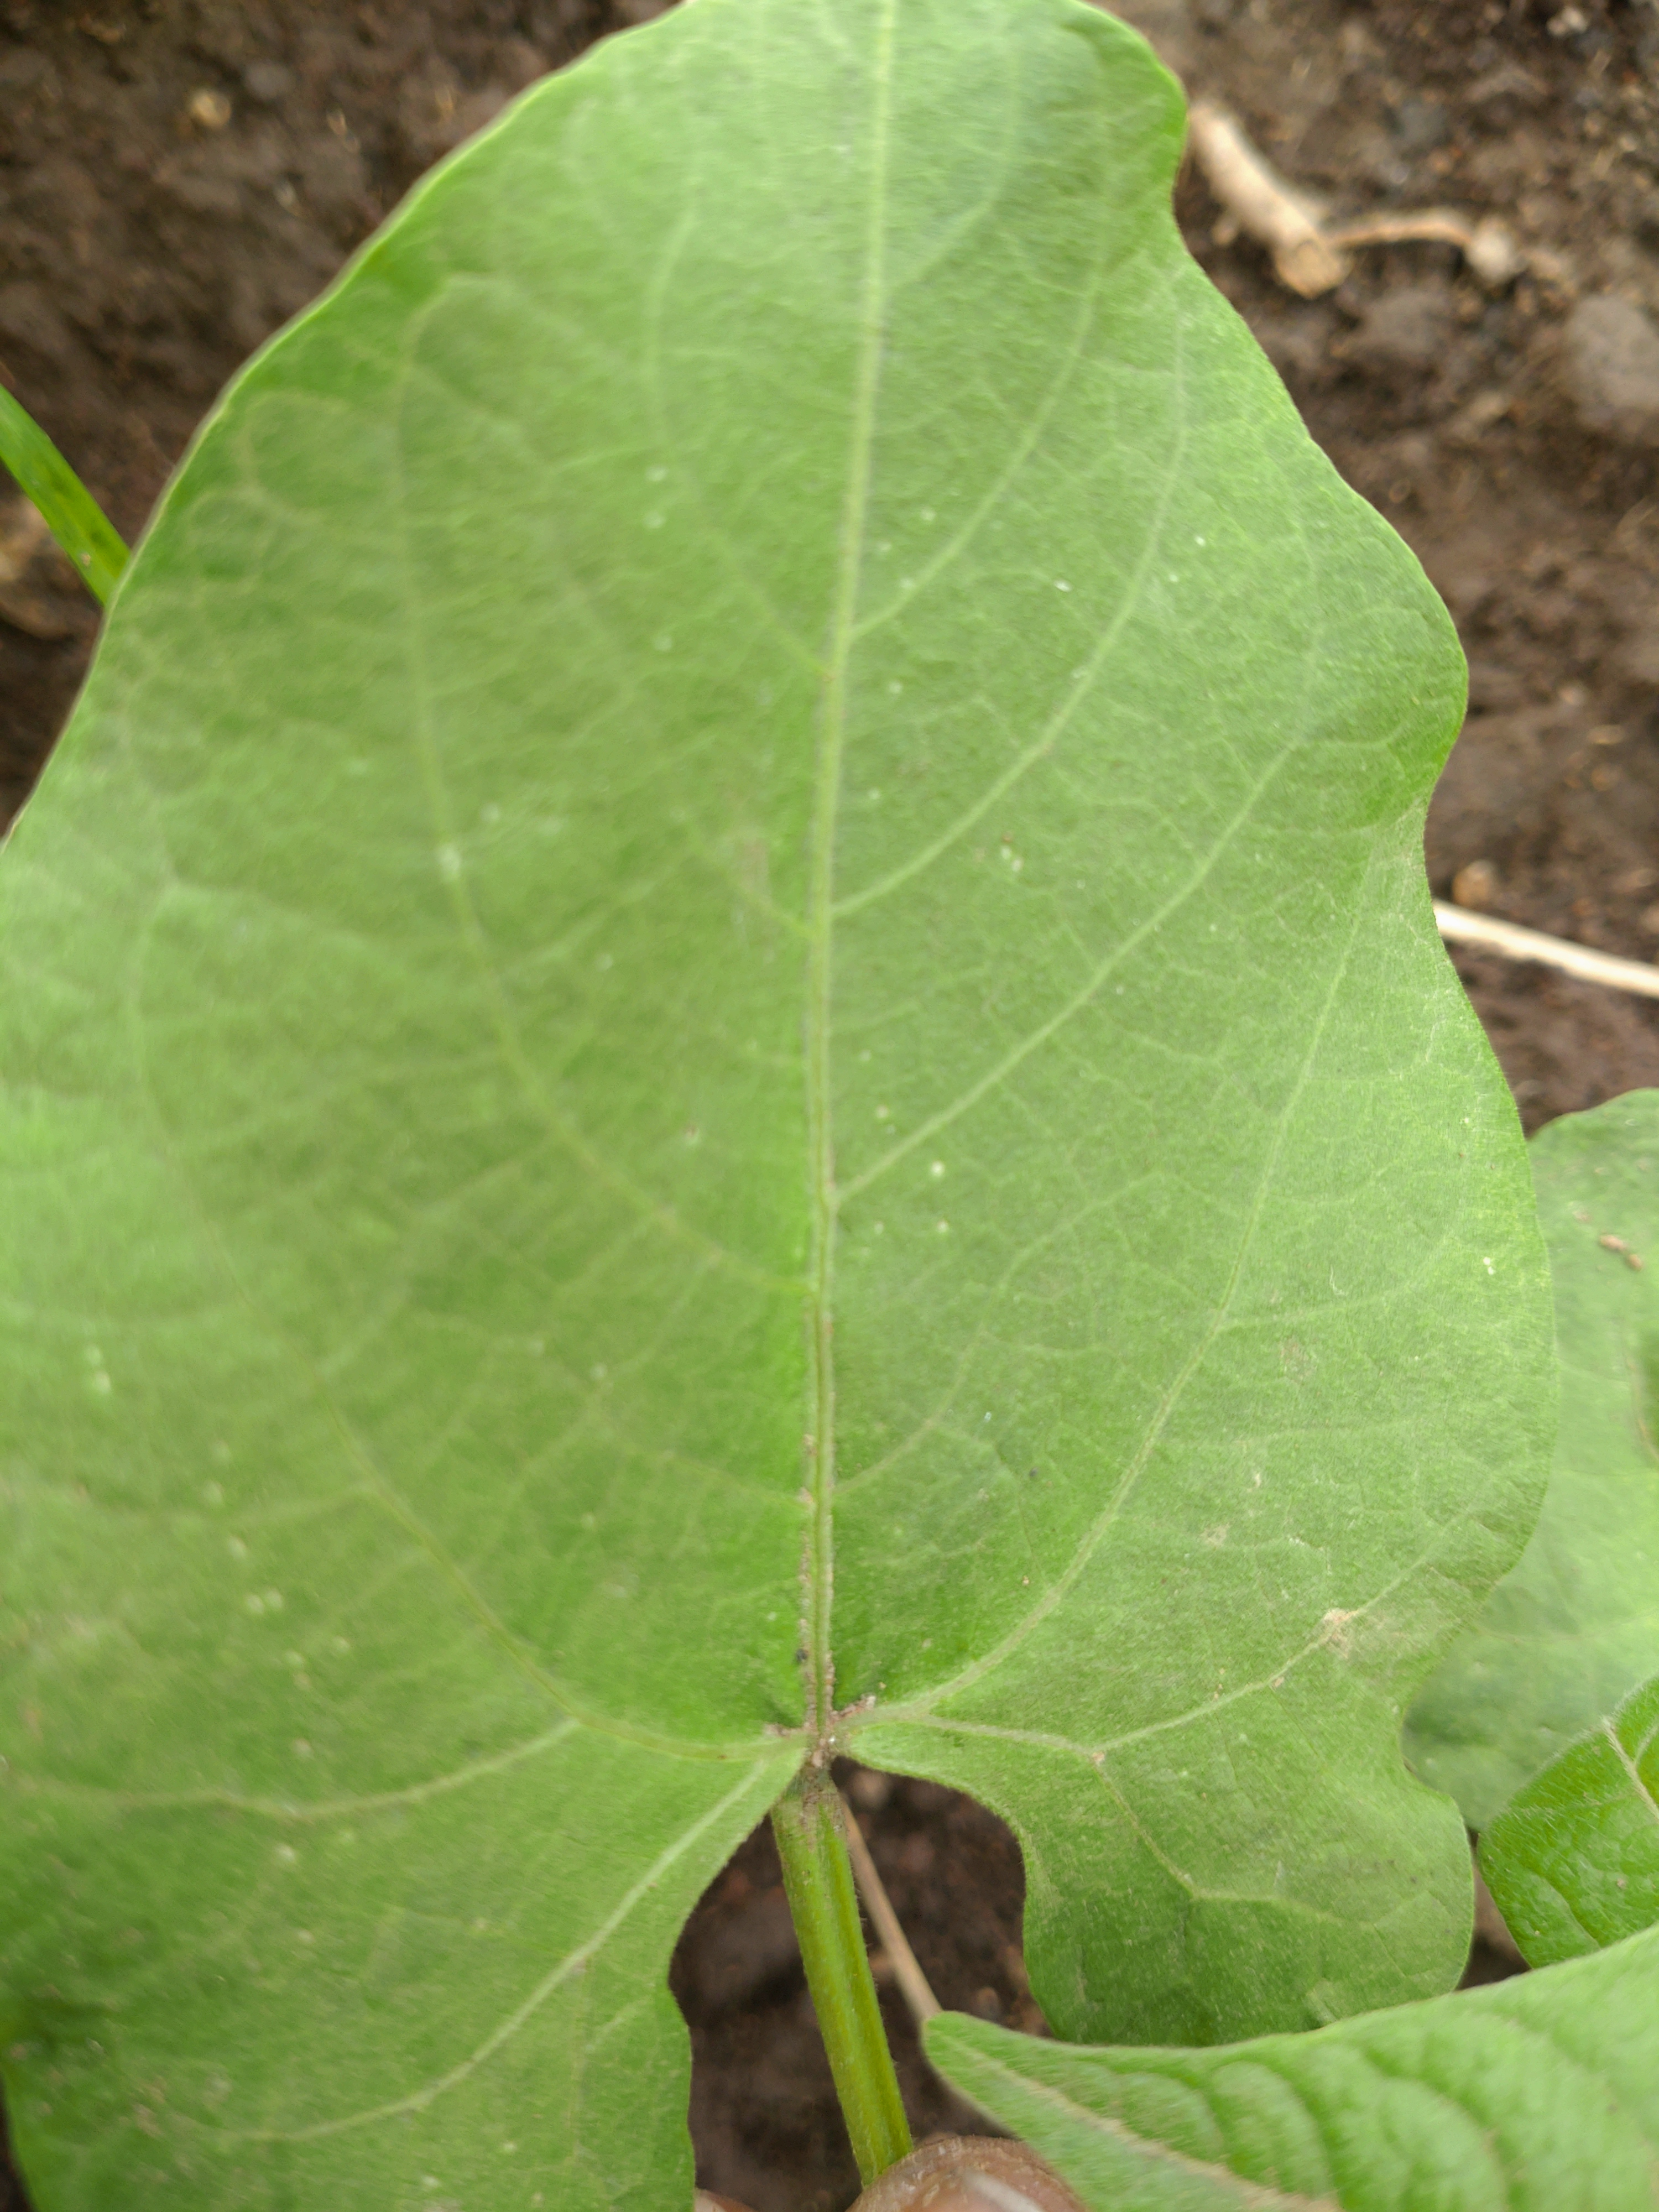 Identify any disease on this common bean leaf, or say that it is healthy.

healthy
